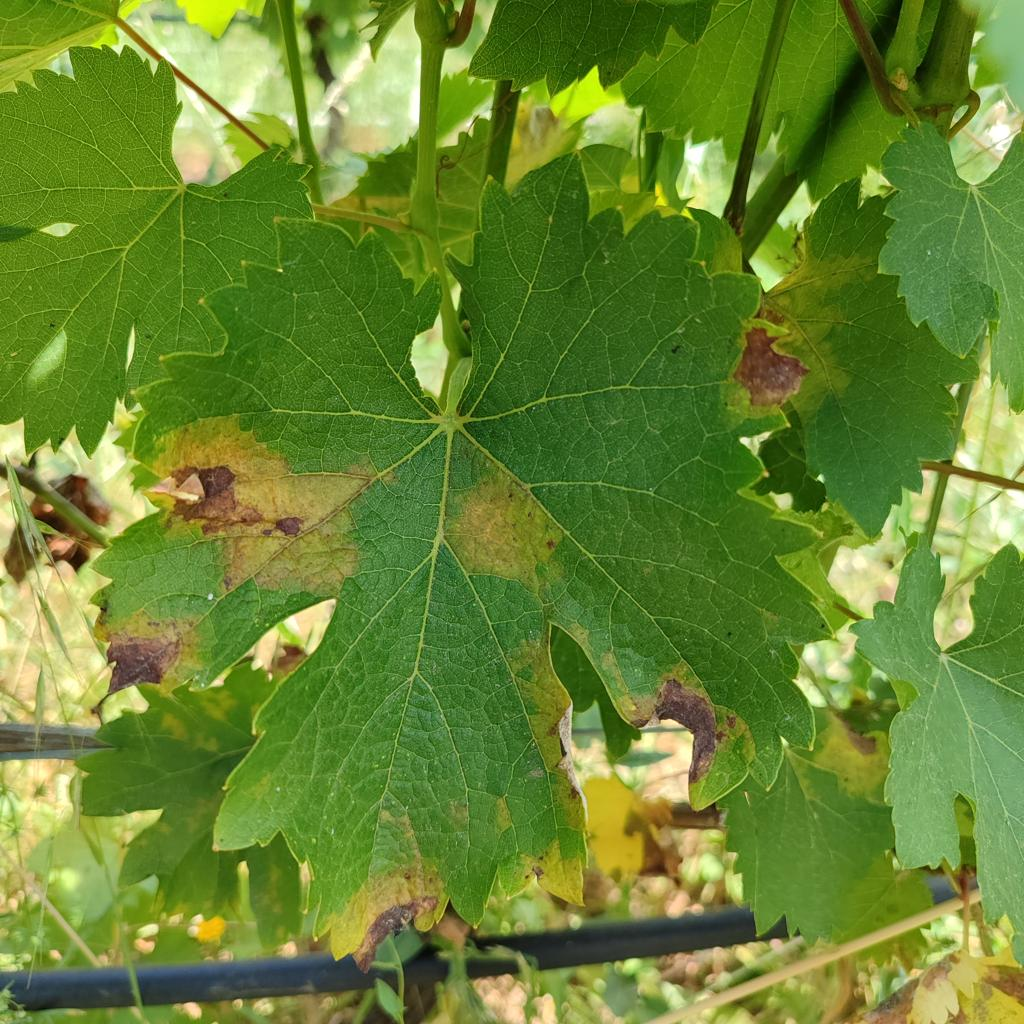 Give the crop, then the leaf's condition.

grapevine, downy mildew
